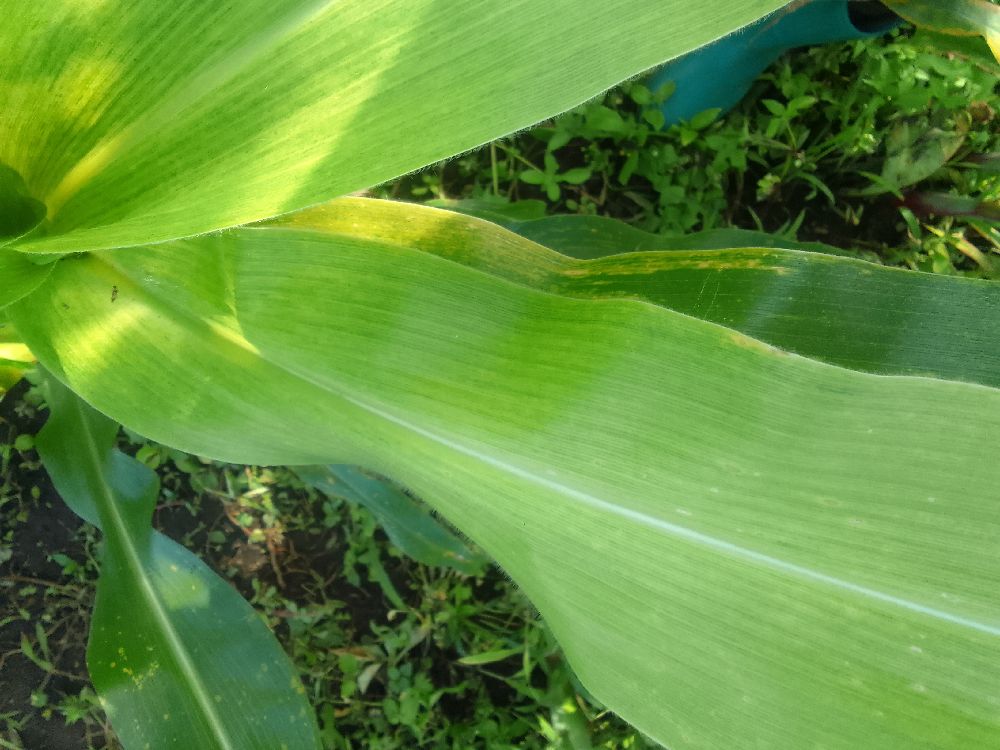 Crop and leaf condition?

maize, maize lethal necrosis
